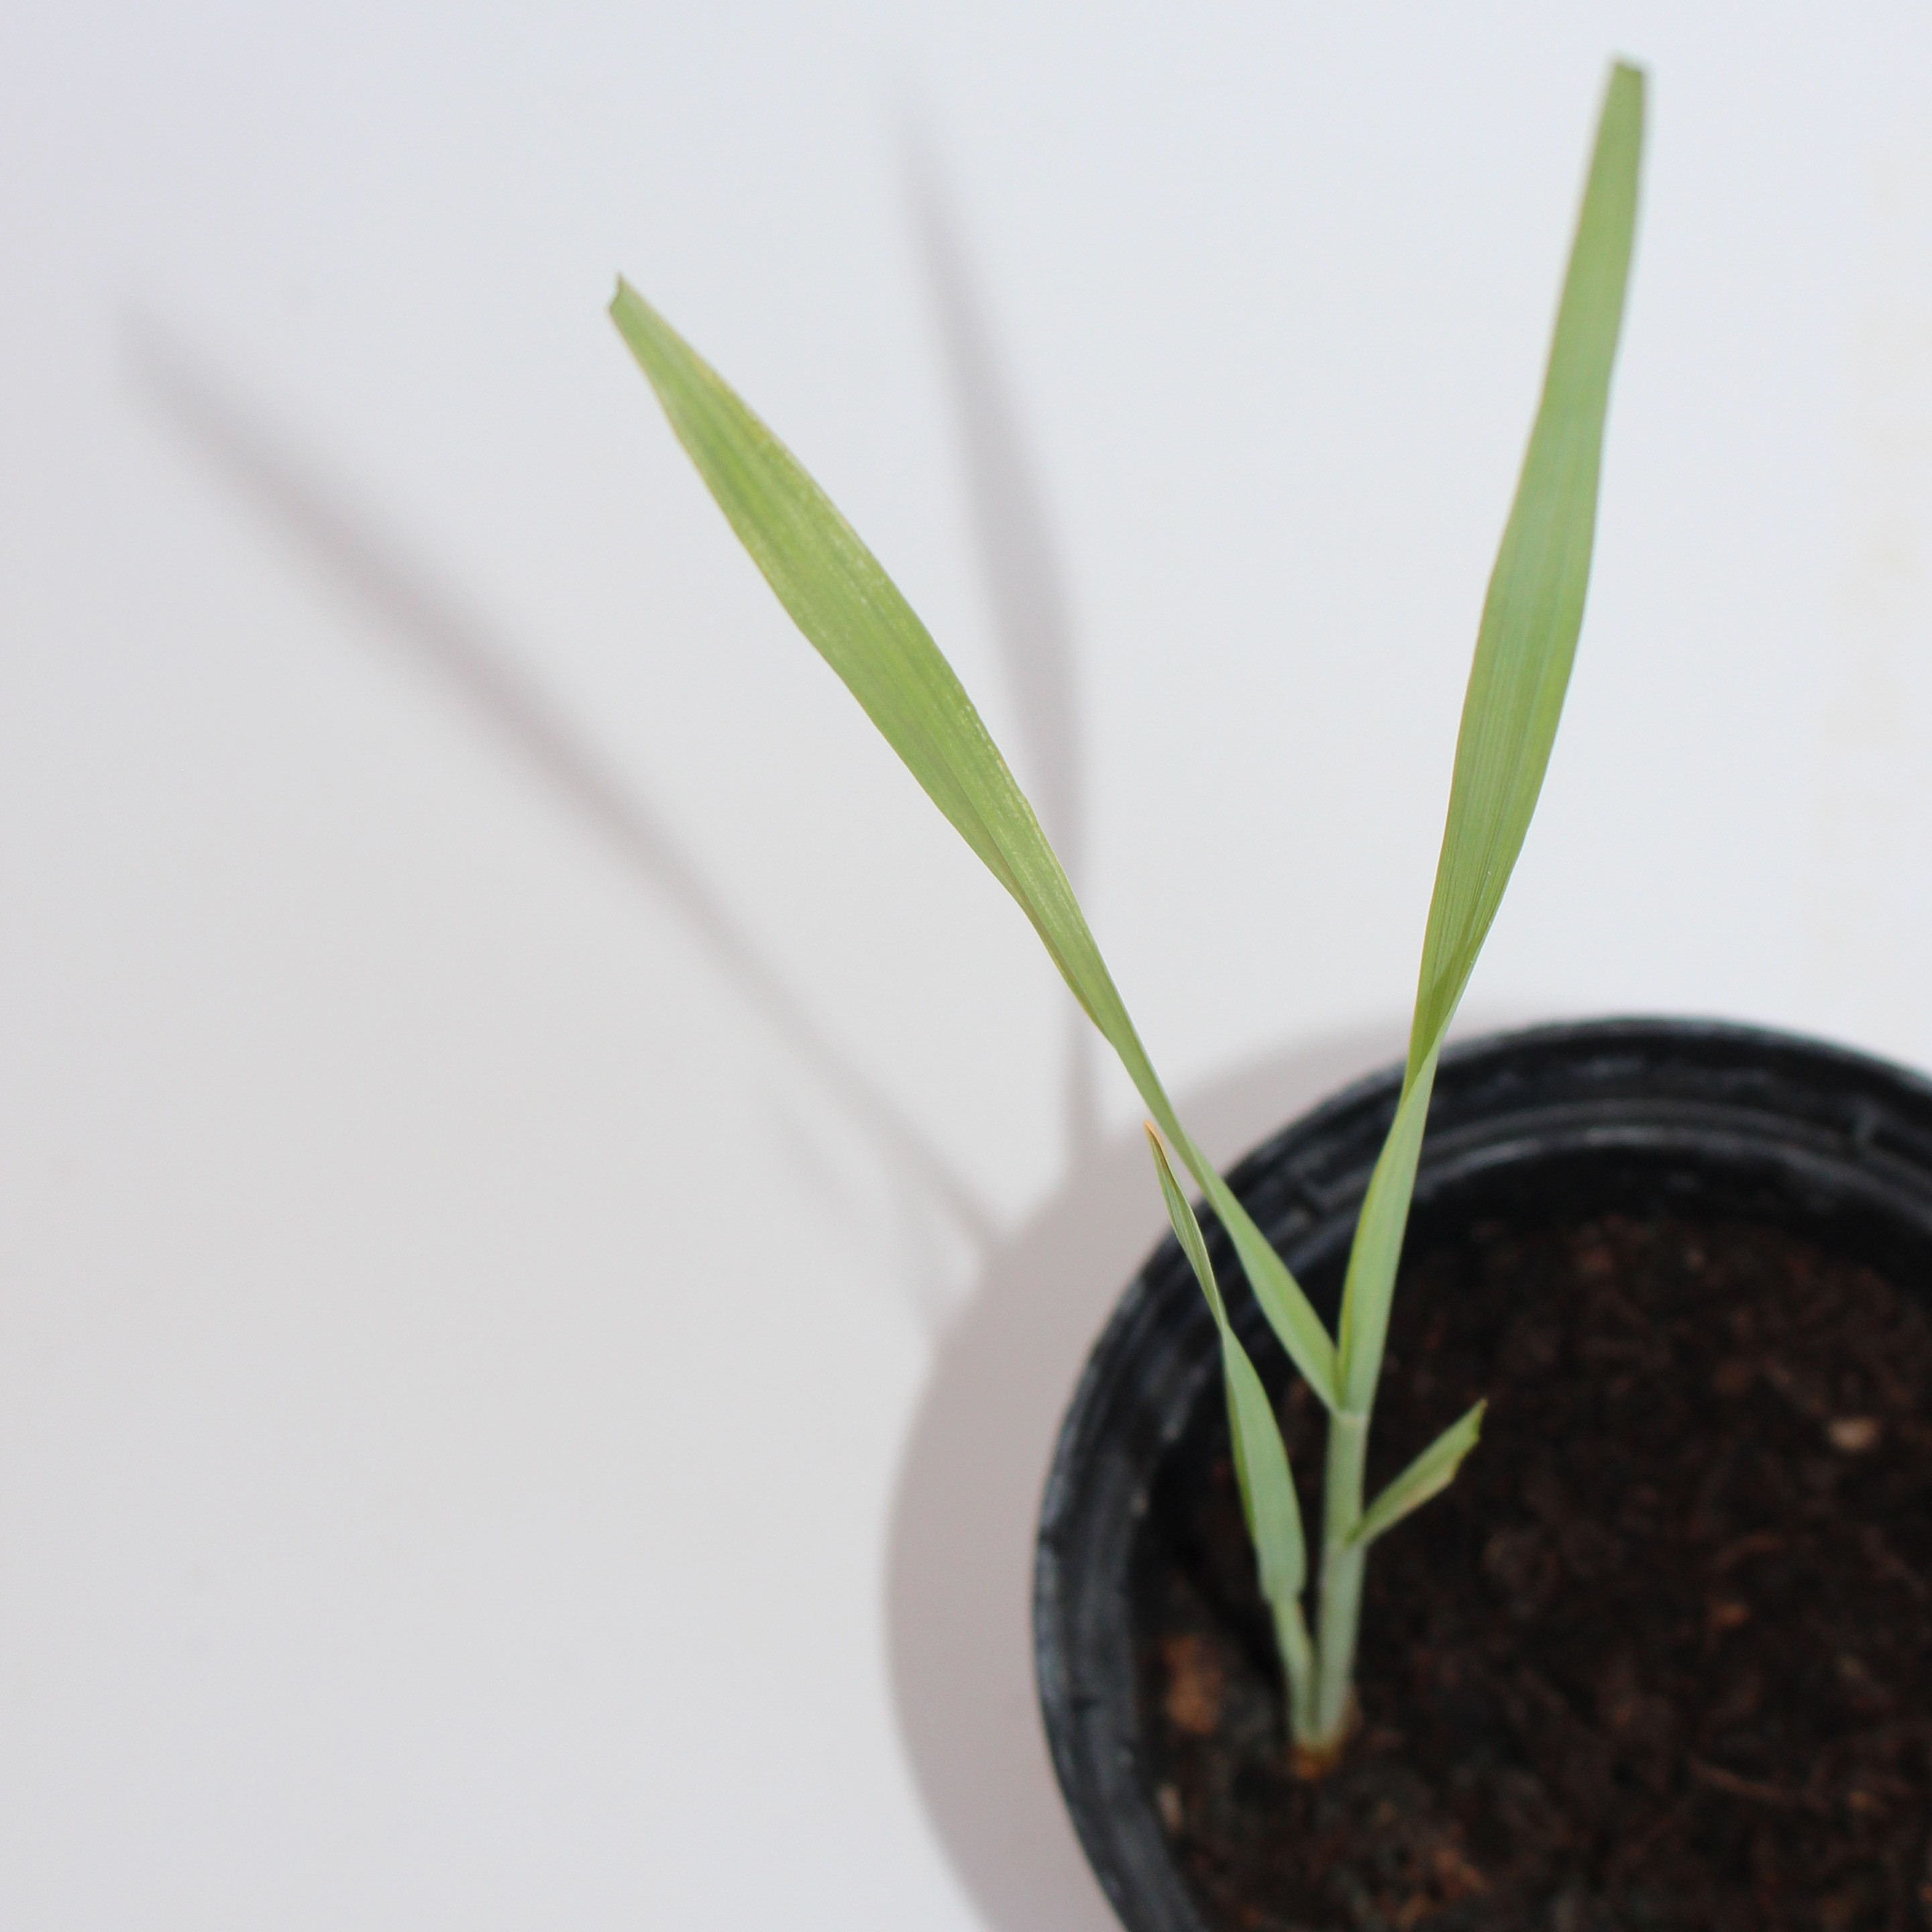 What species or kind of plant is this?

Avena sterilis
